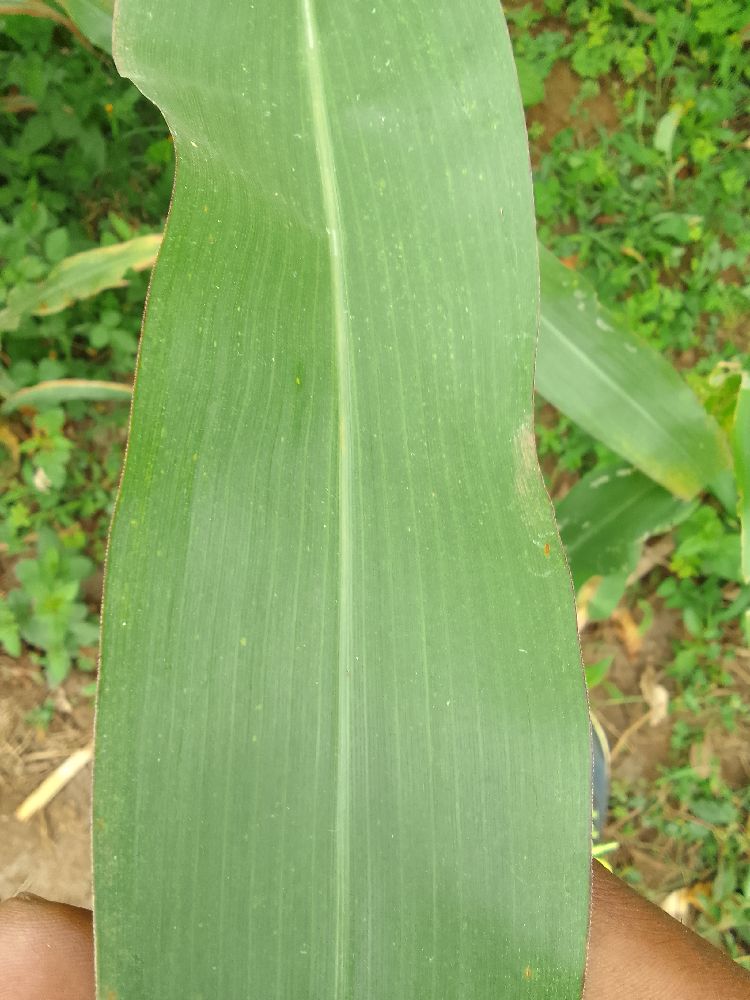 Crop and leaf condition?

maize, healthy
